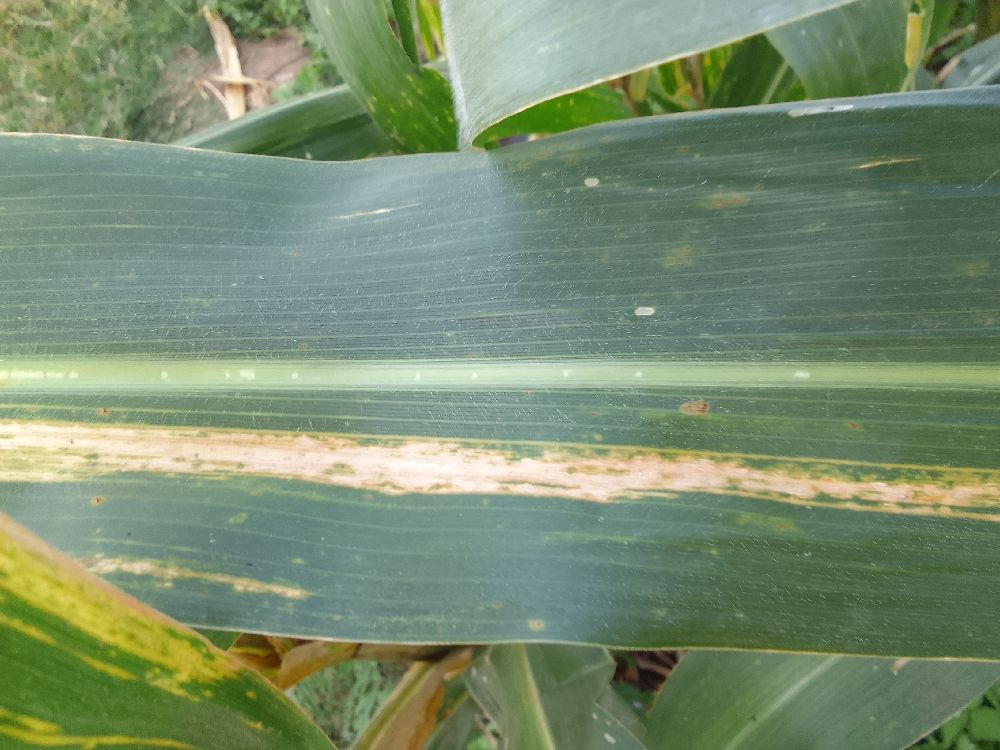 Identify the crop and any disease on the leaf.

maize, maize lethal necrosis
